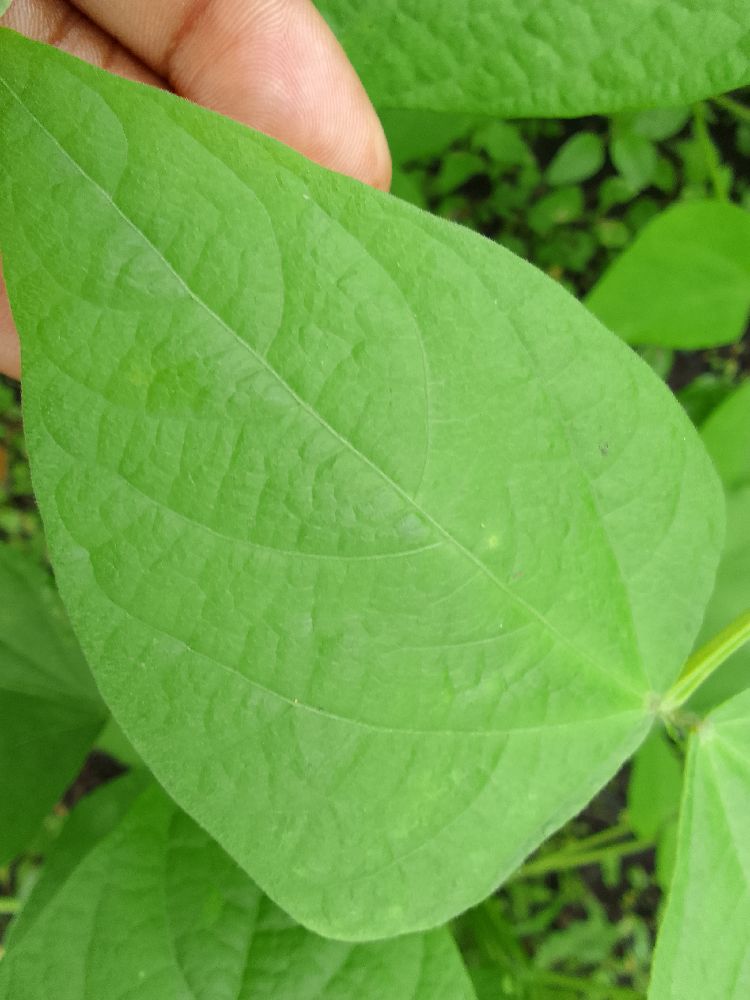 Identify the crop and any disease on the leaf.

common bean, healthy
